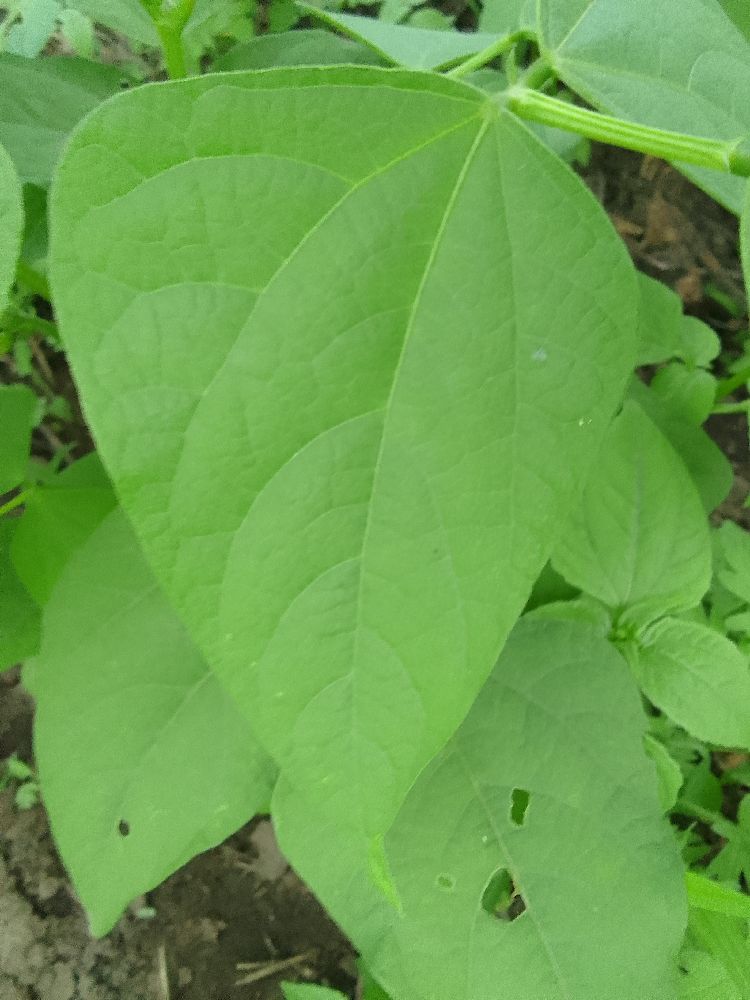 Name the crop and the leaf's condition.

common bean, healthy
